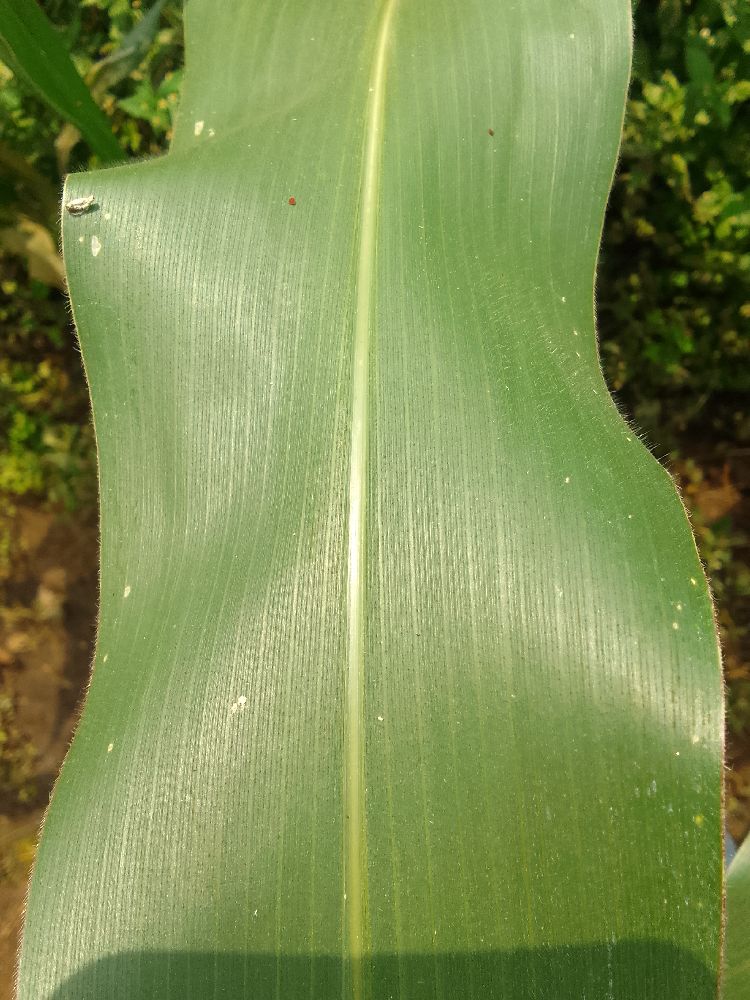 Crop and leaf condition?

maize, healthy
